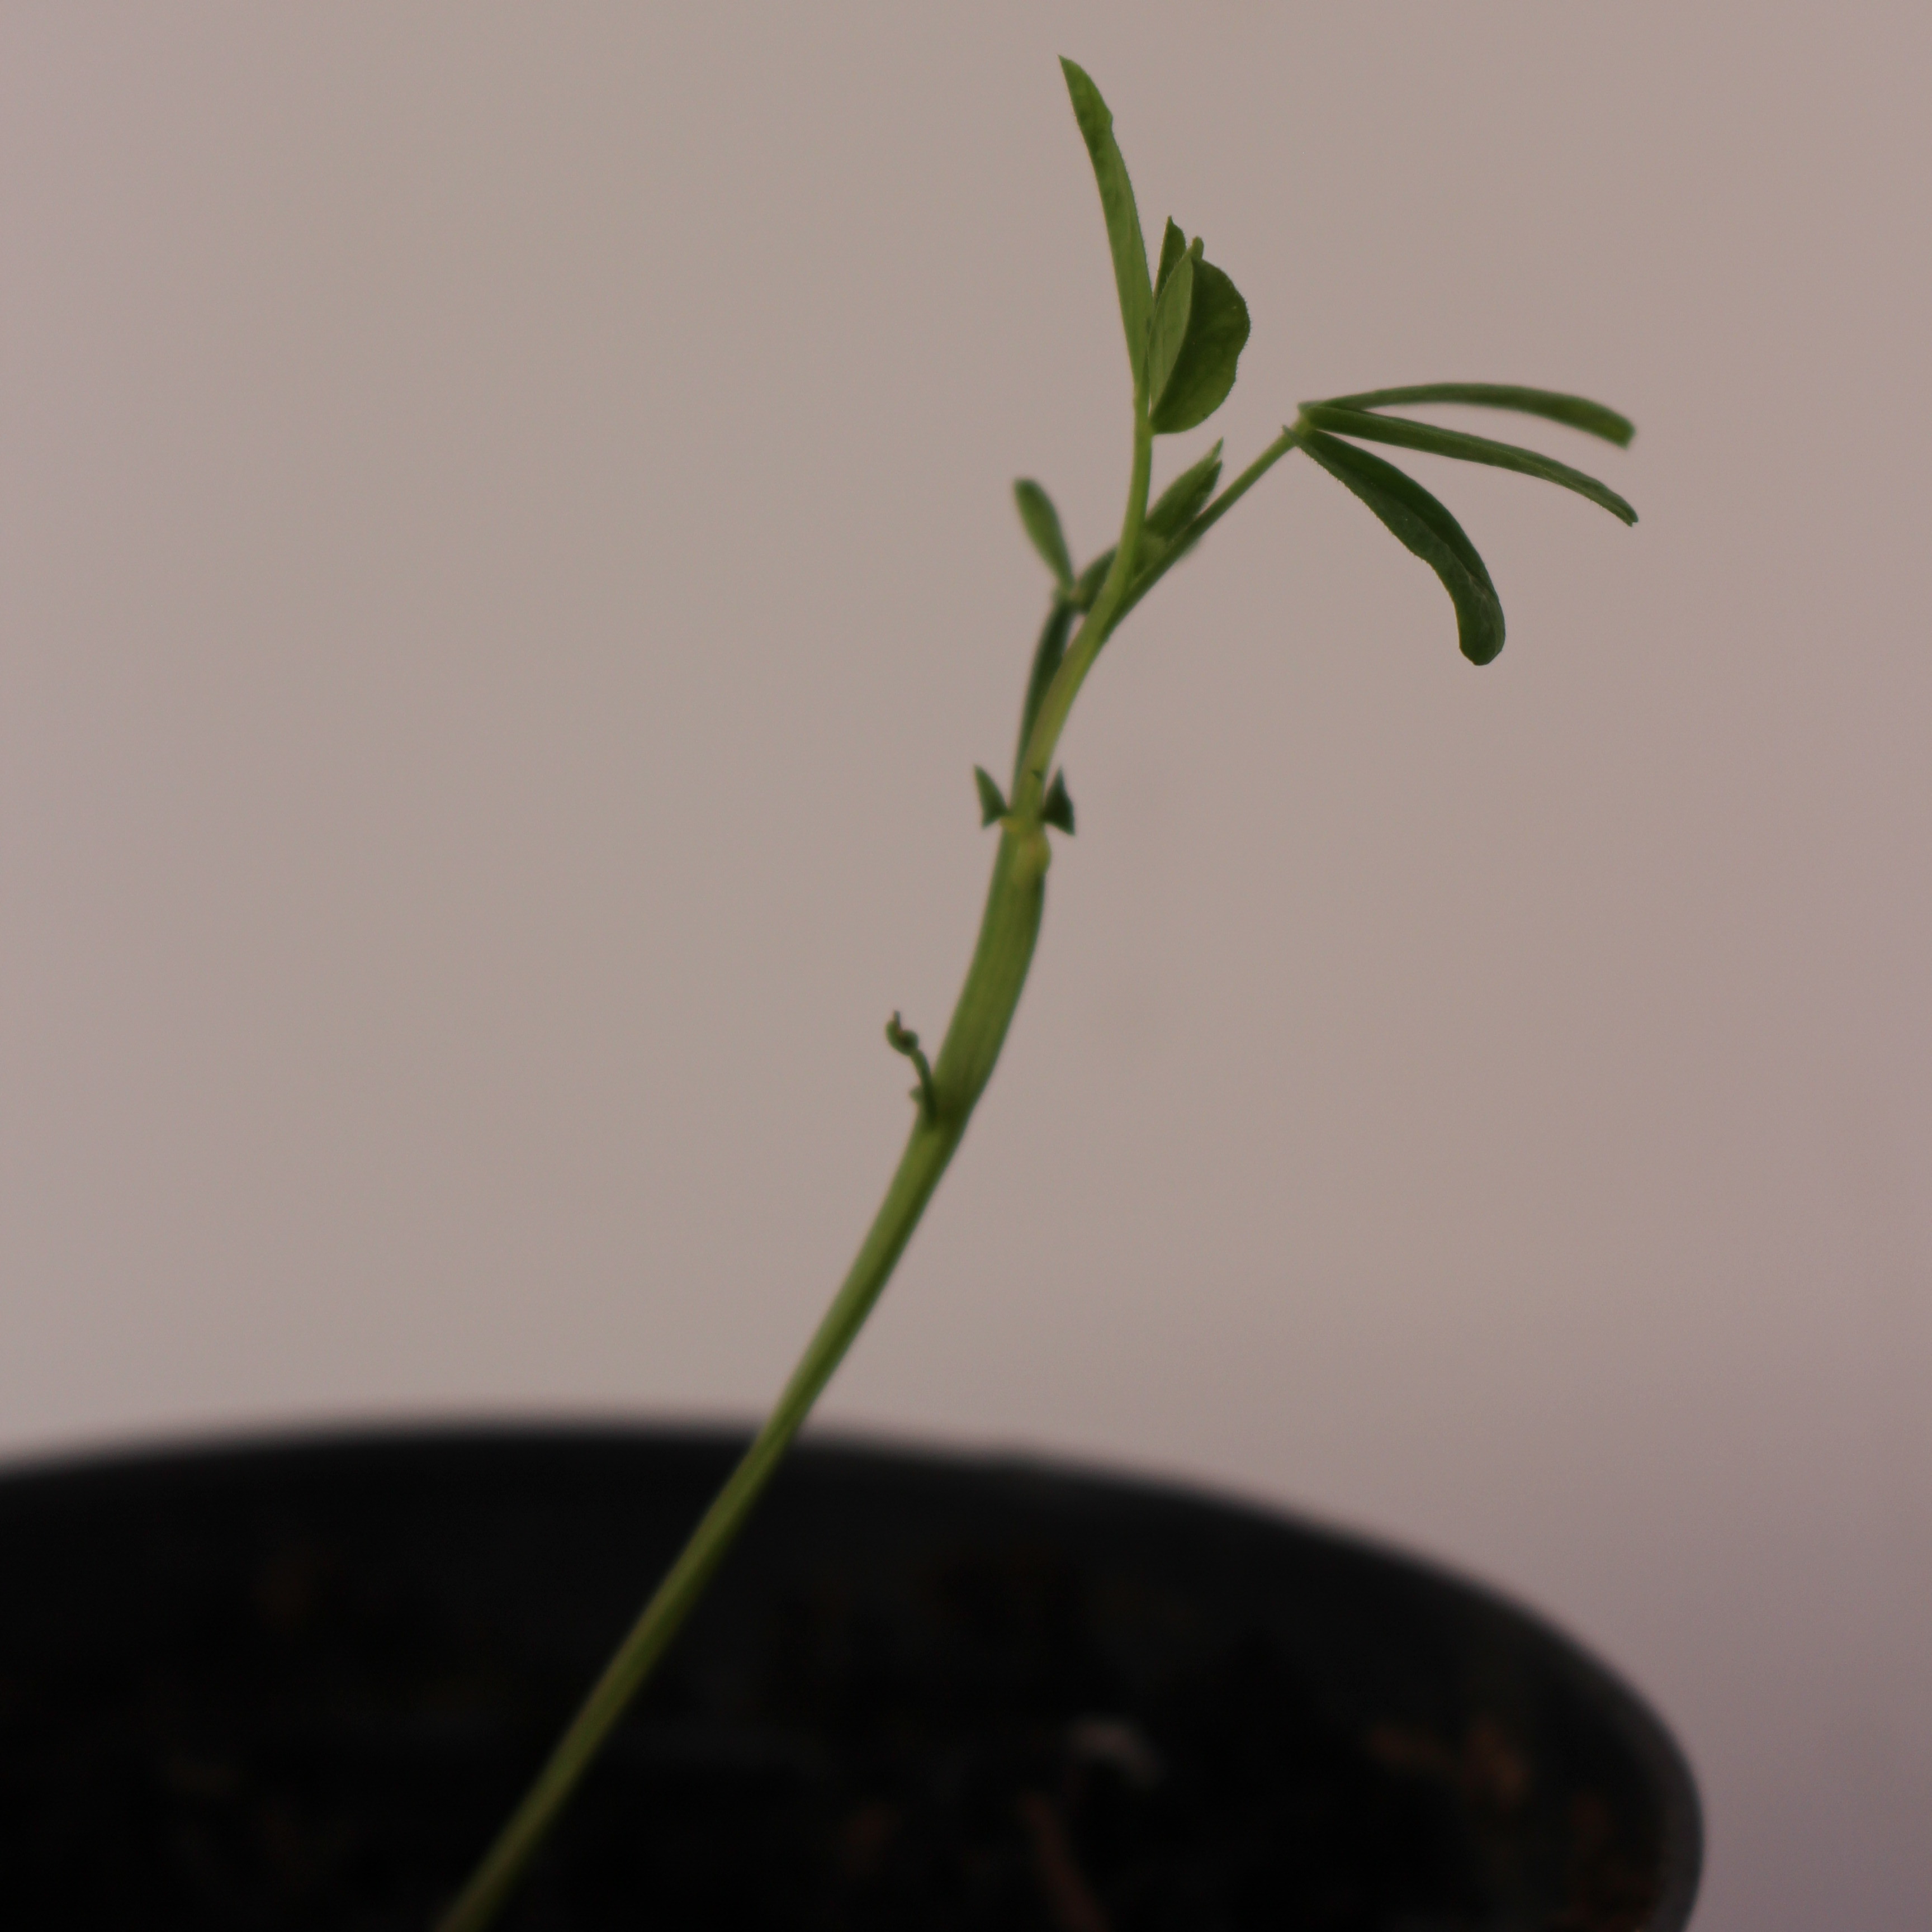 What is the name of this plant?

Vicia sativa
